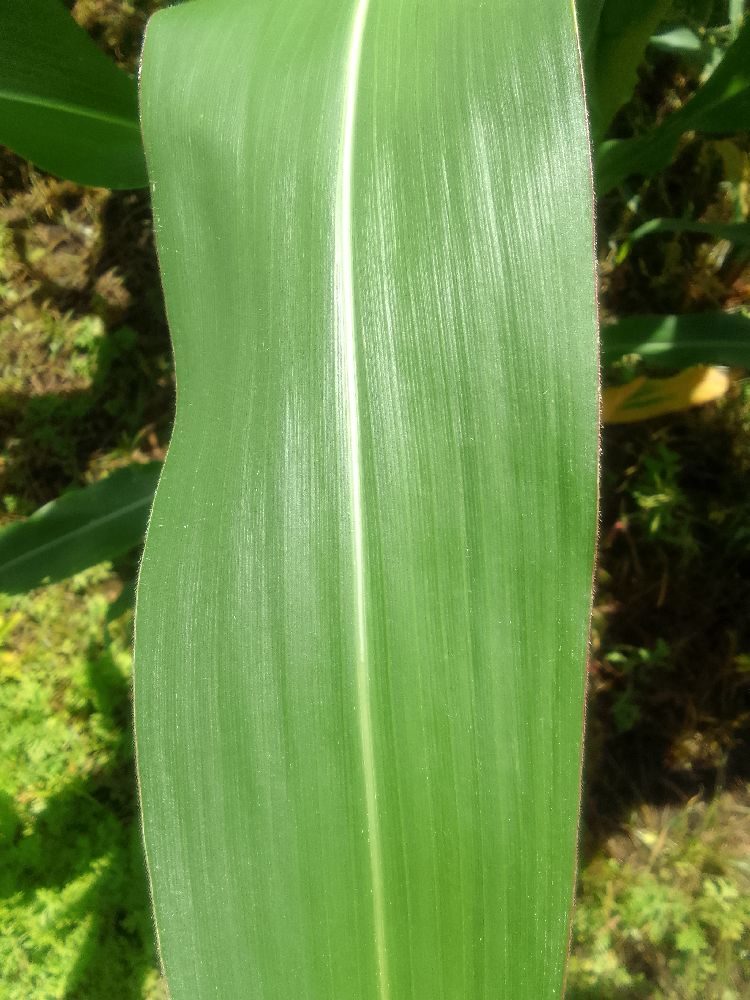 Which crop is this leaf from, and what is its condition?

maize, healthy
